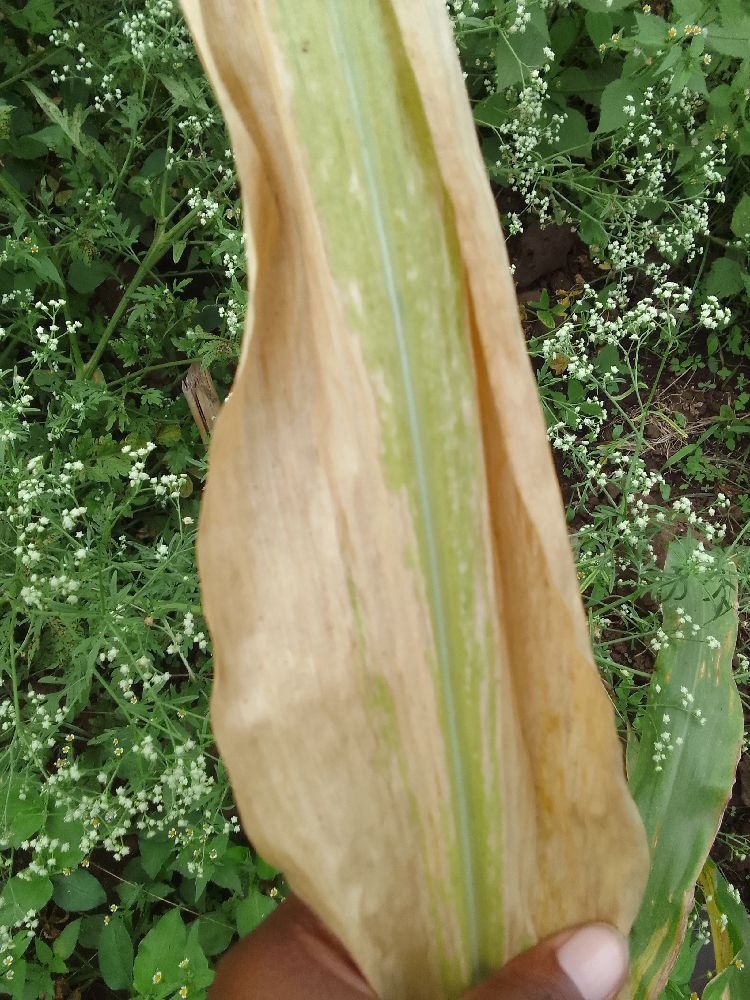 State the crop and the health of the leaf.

maize, maize lethal necrosis
